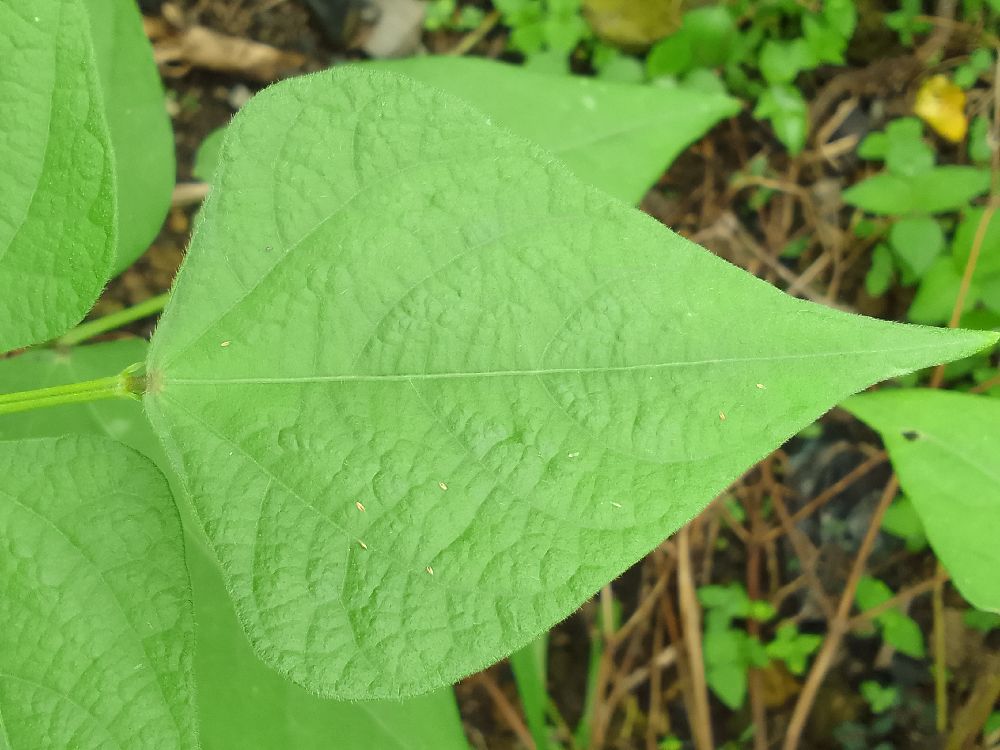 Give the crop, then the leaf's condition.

common bean, healthy
